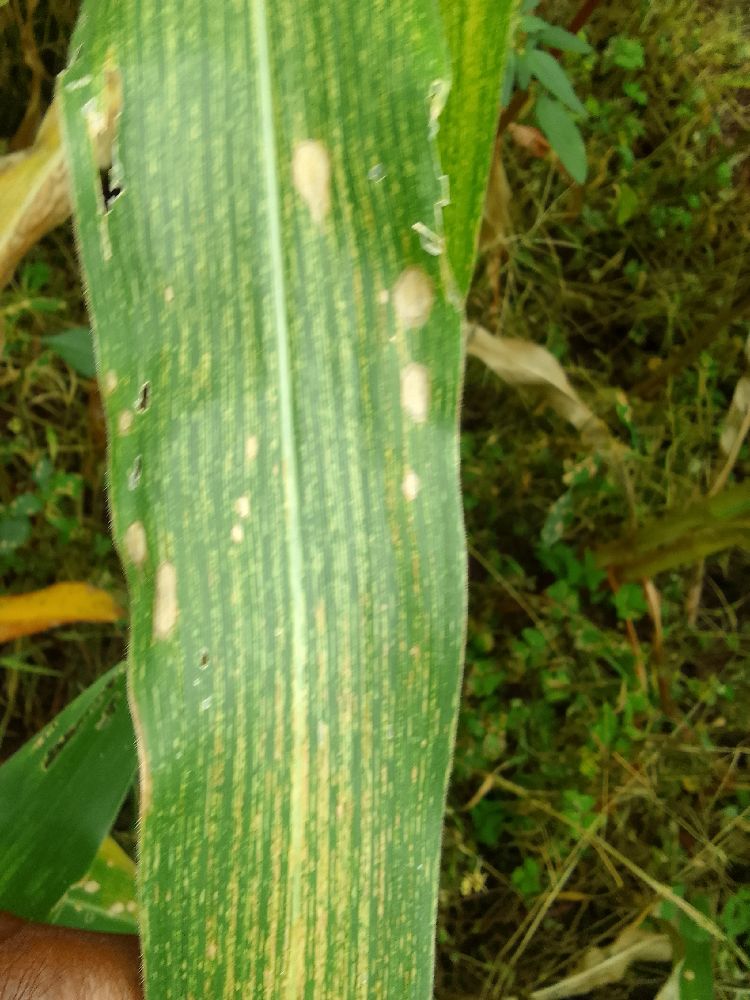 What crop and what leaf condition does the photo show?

maize, maize streak virus
